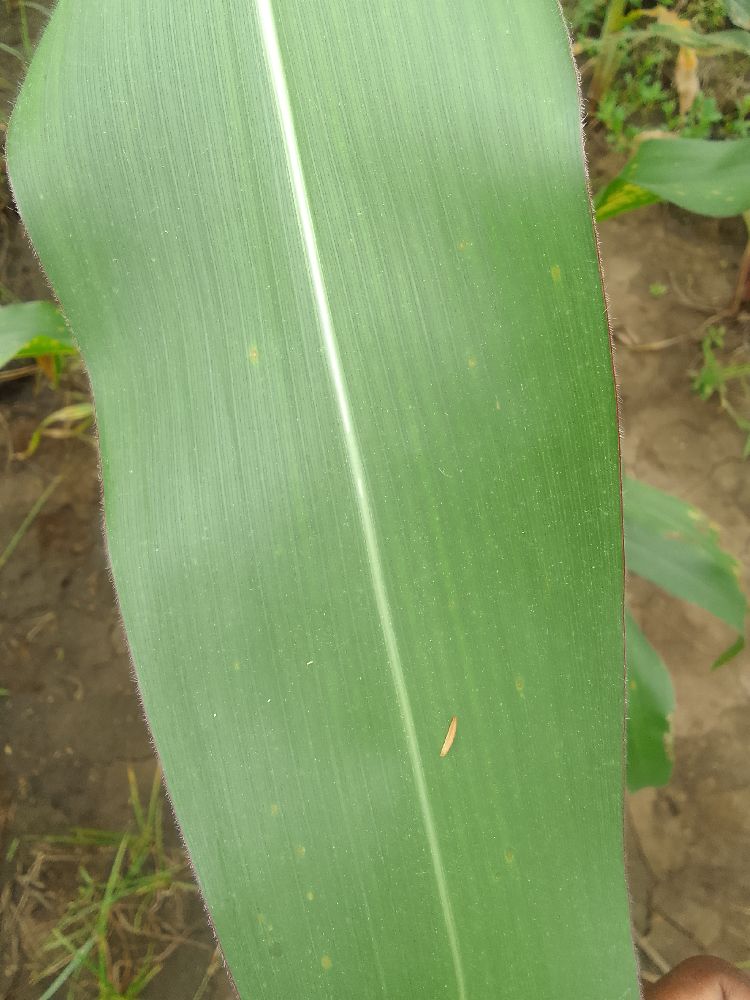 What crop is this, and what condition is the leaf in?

maize, healthy
